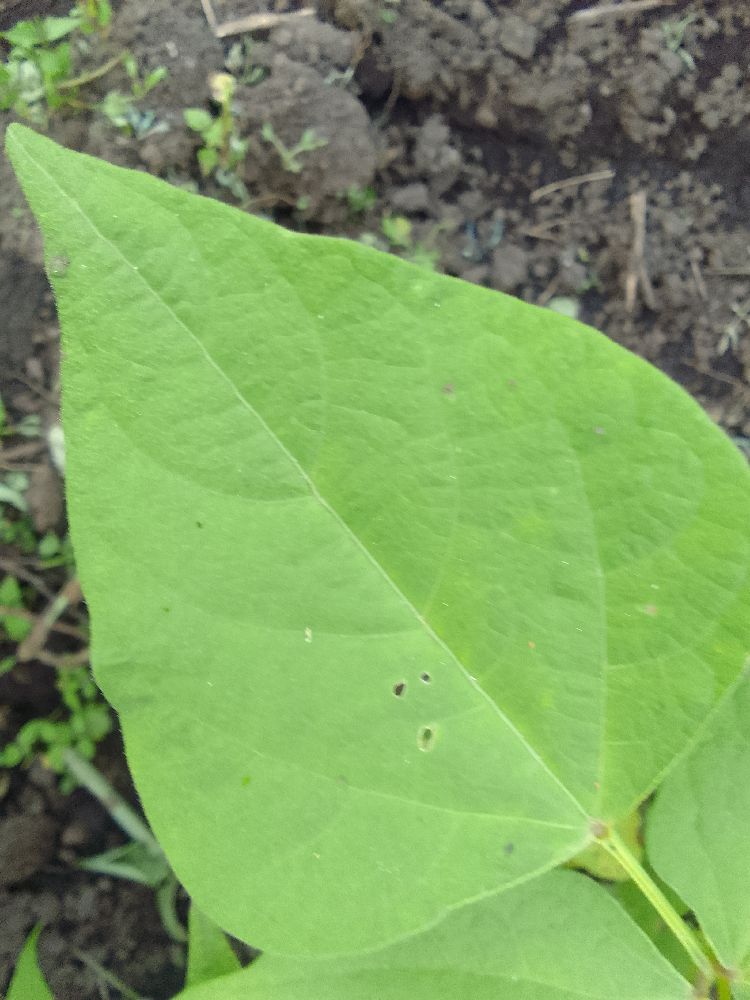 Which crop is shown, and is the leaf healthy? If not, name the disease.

common bean, healthy
